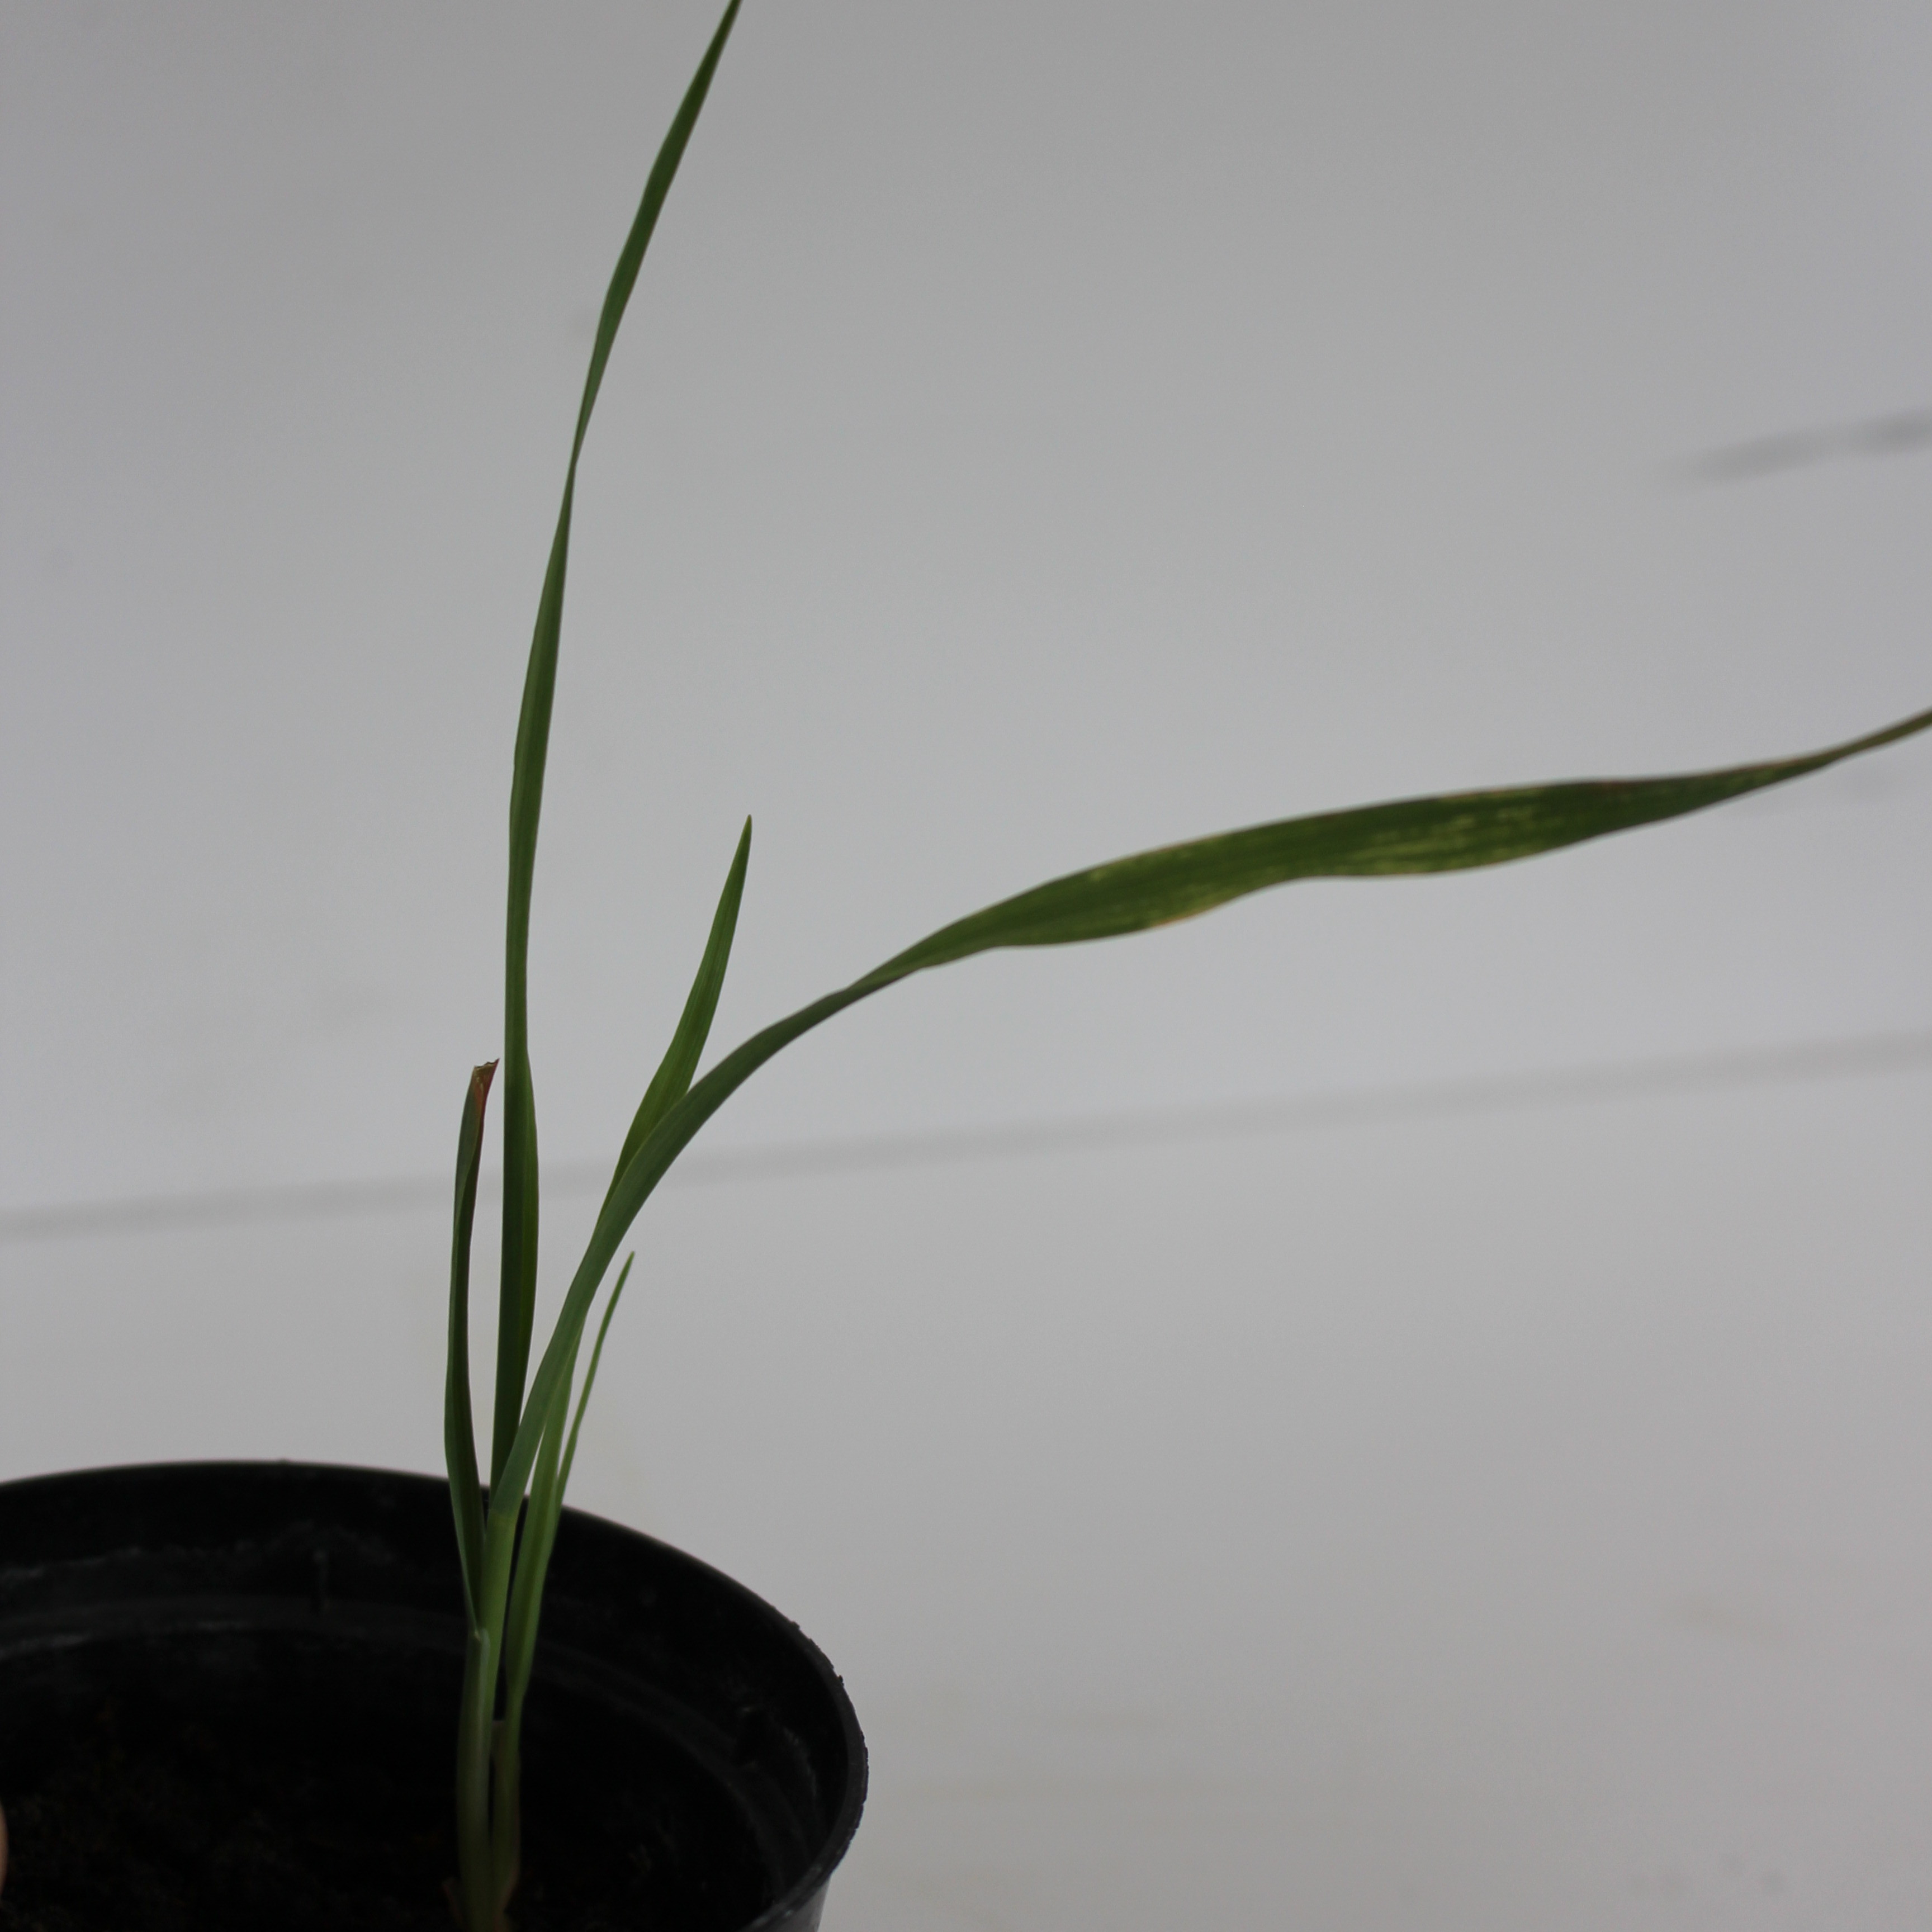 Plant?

Avena sterilis
